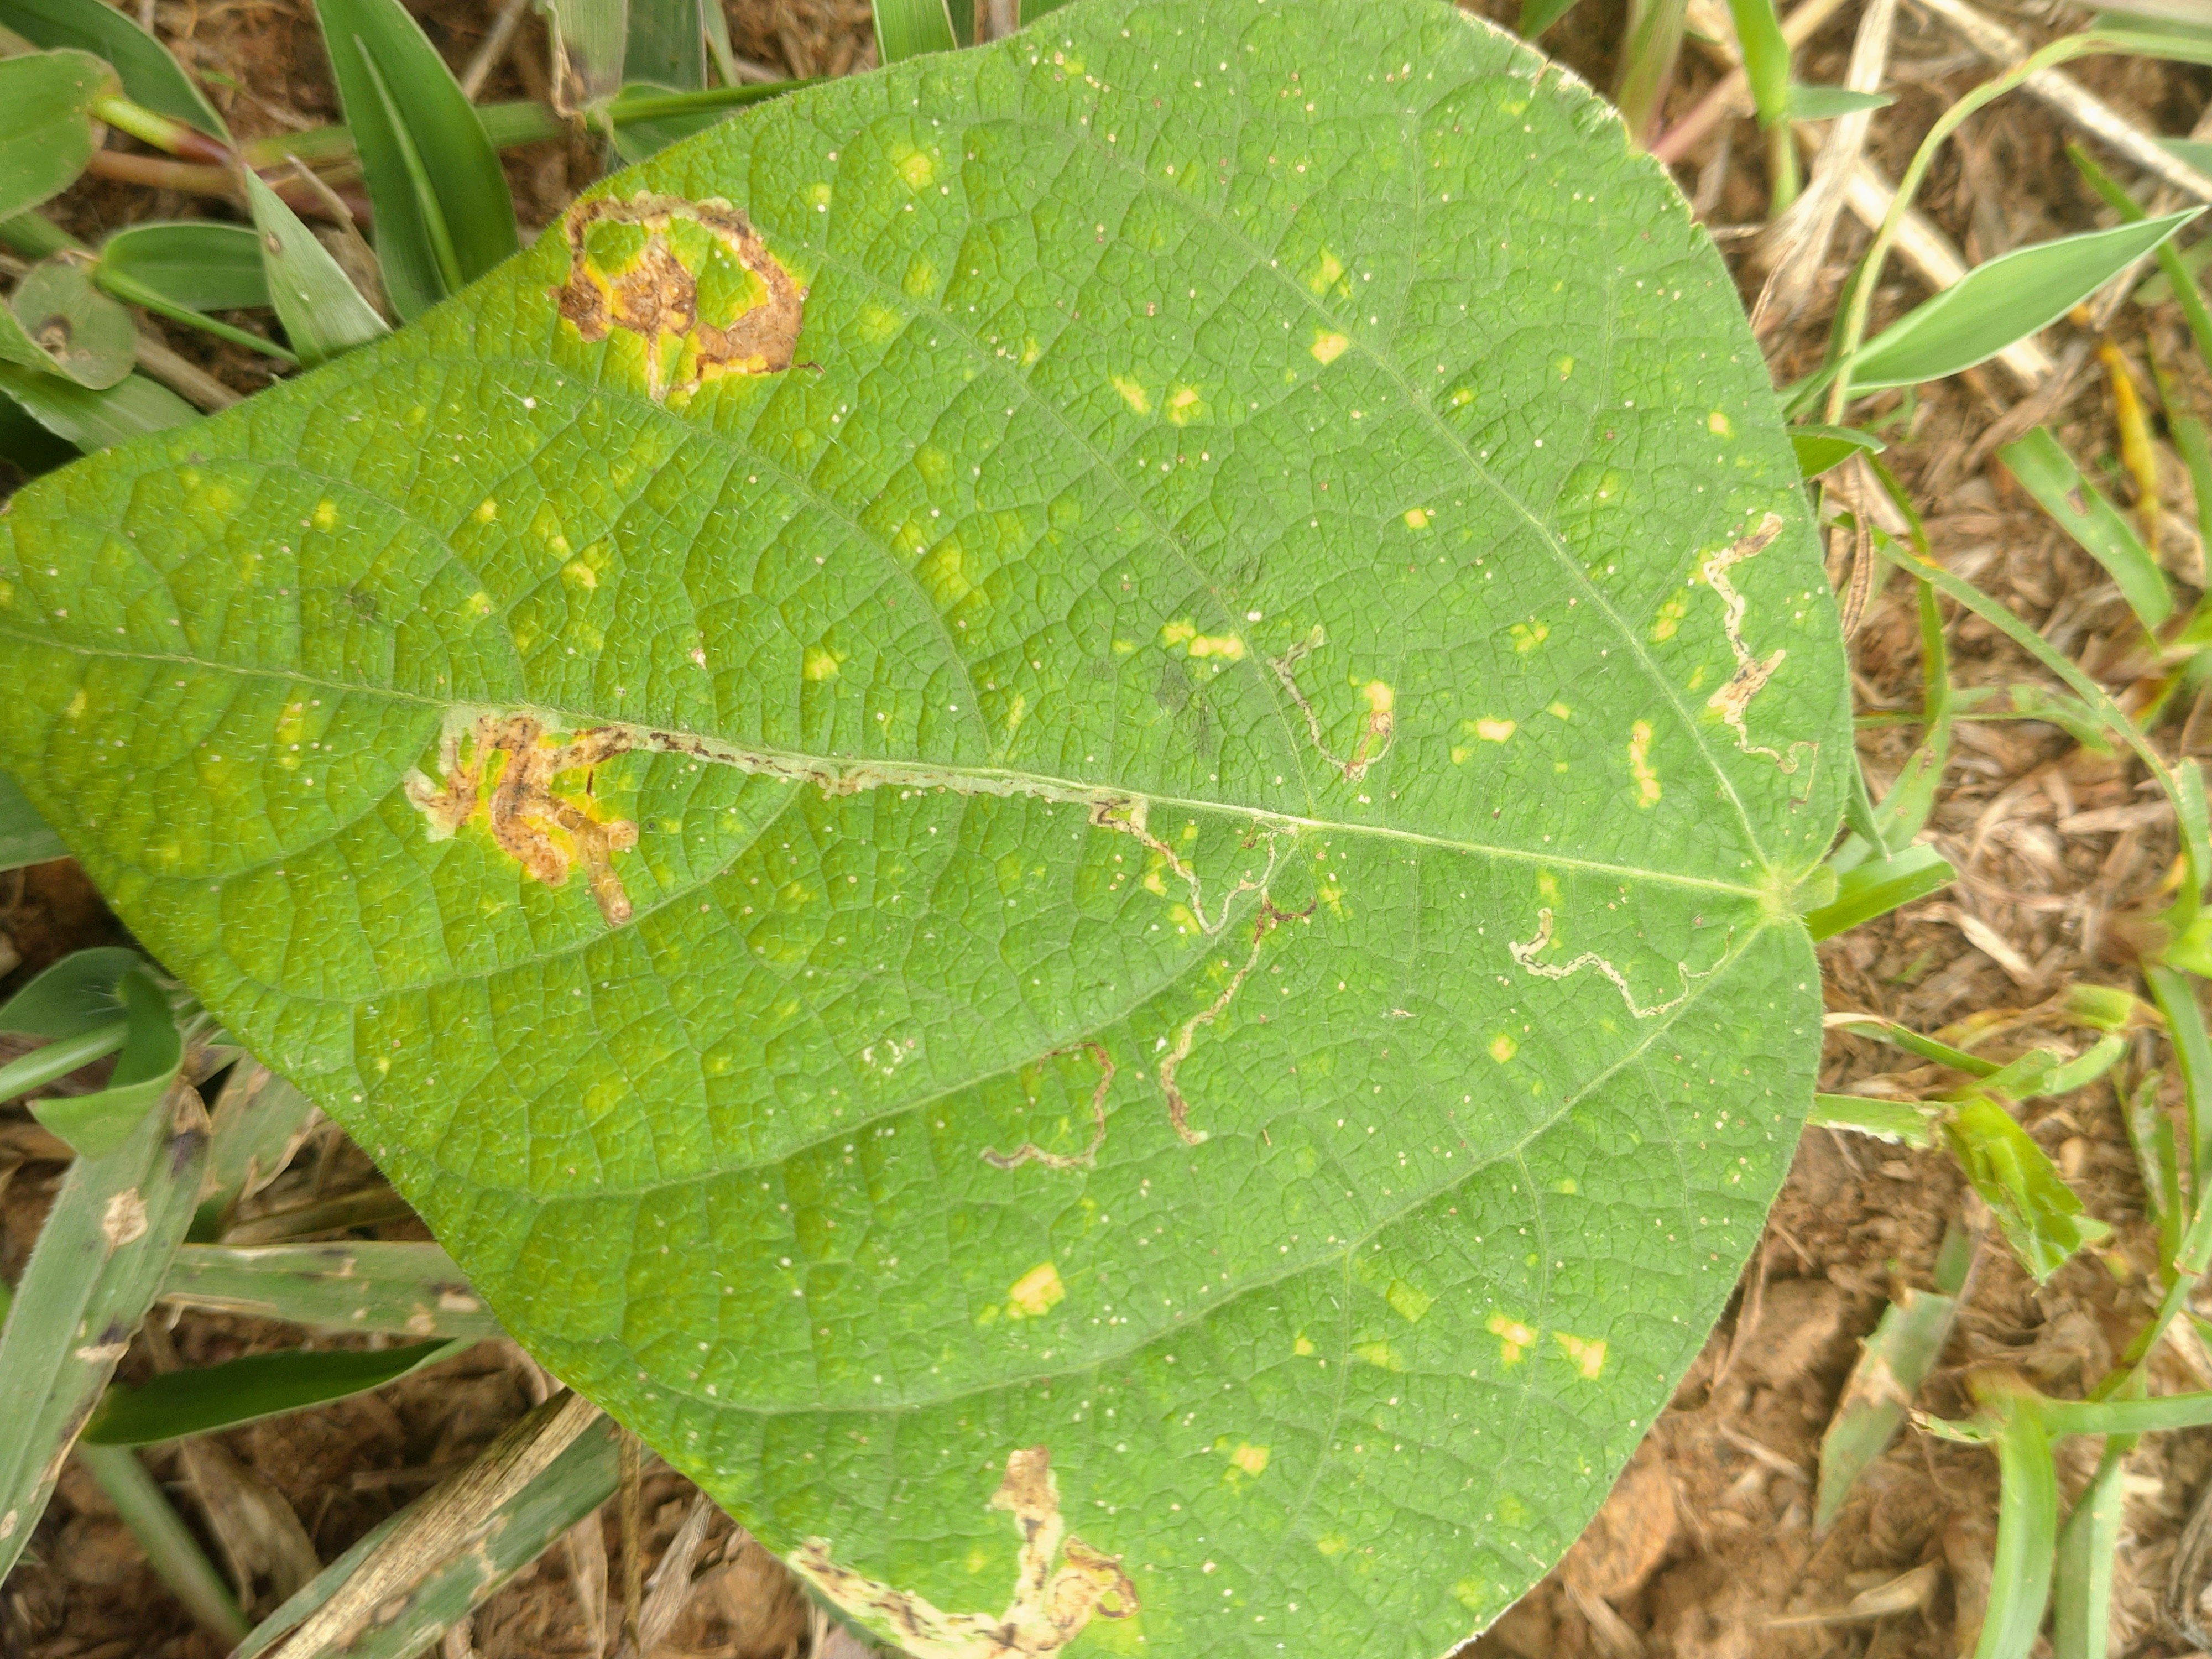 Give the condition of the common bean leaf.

rust
